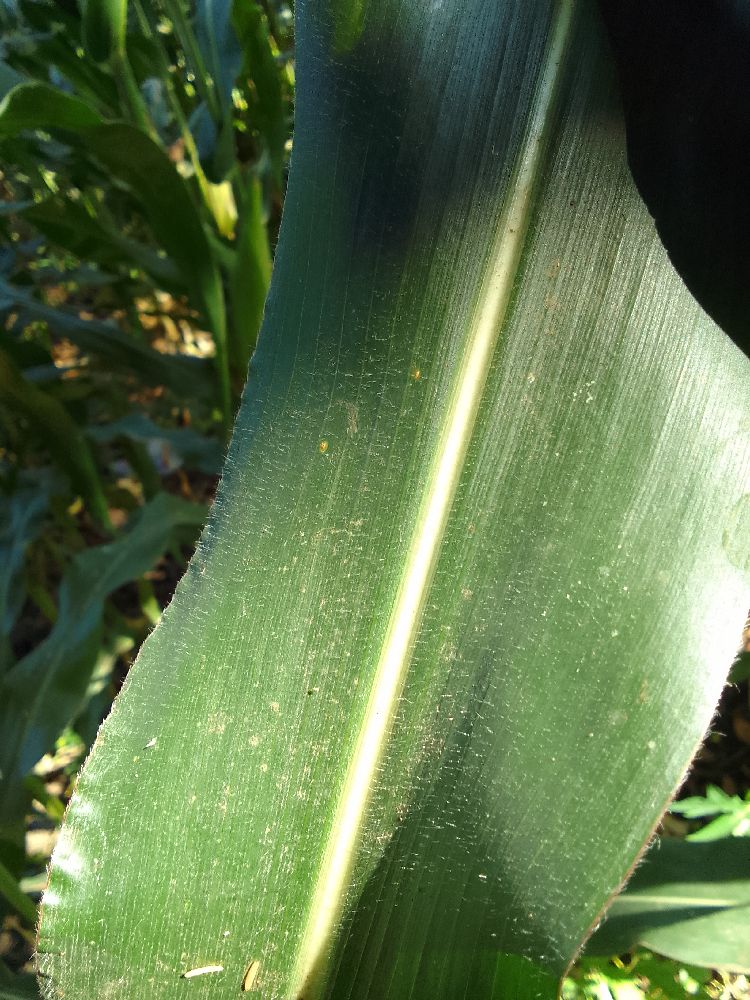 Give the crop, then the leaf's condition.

maize, healthy
